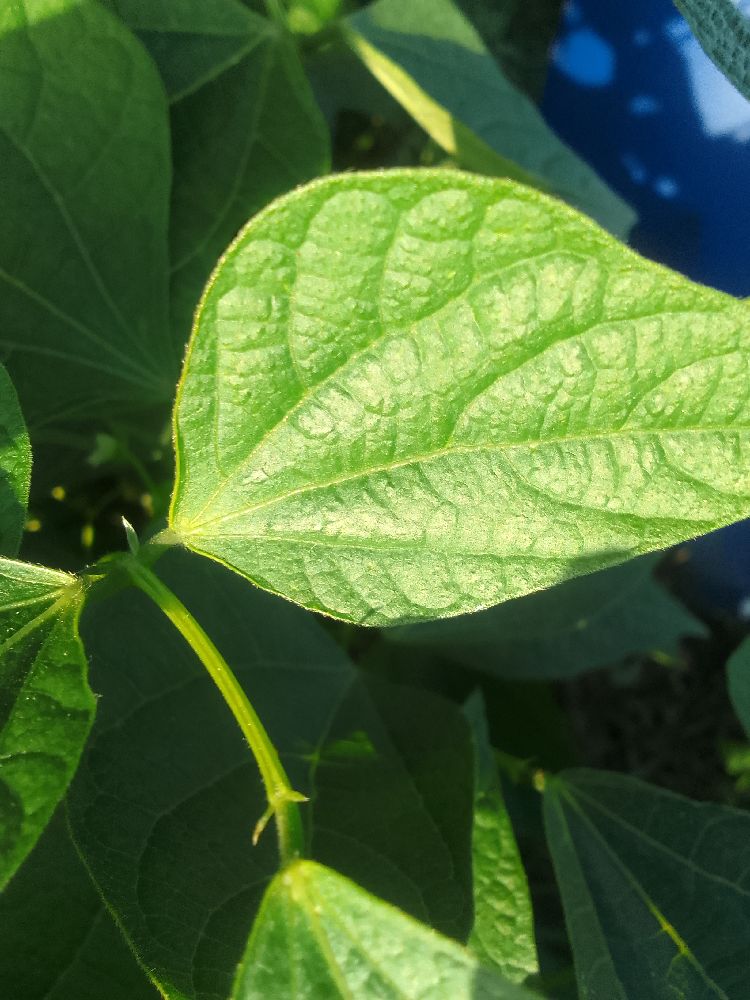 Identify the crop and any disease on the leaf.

common bean, healthy
